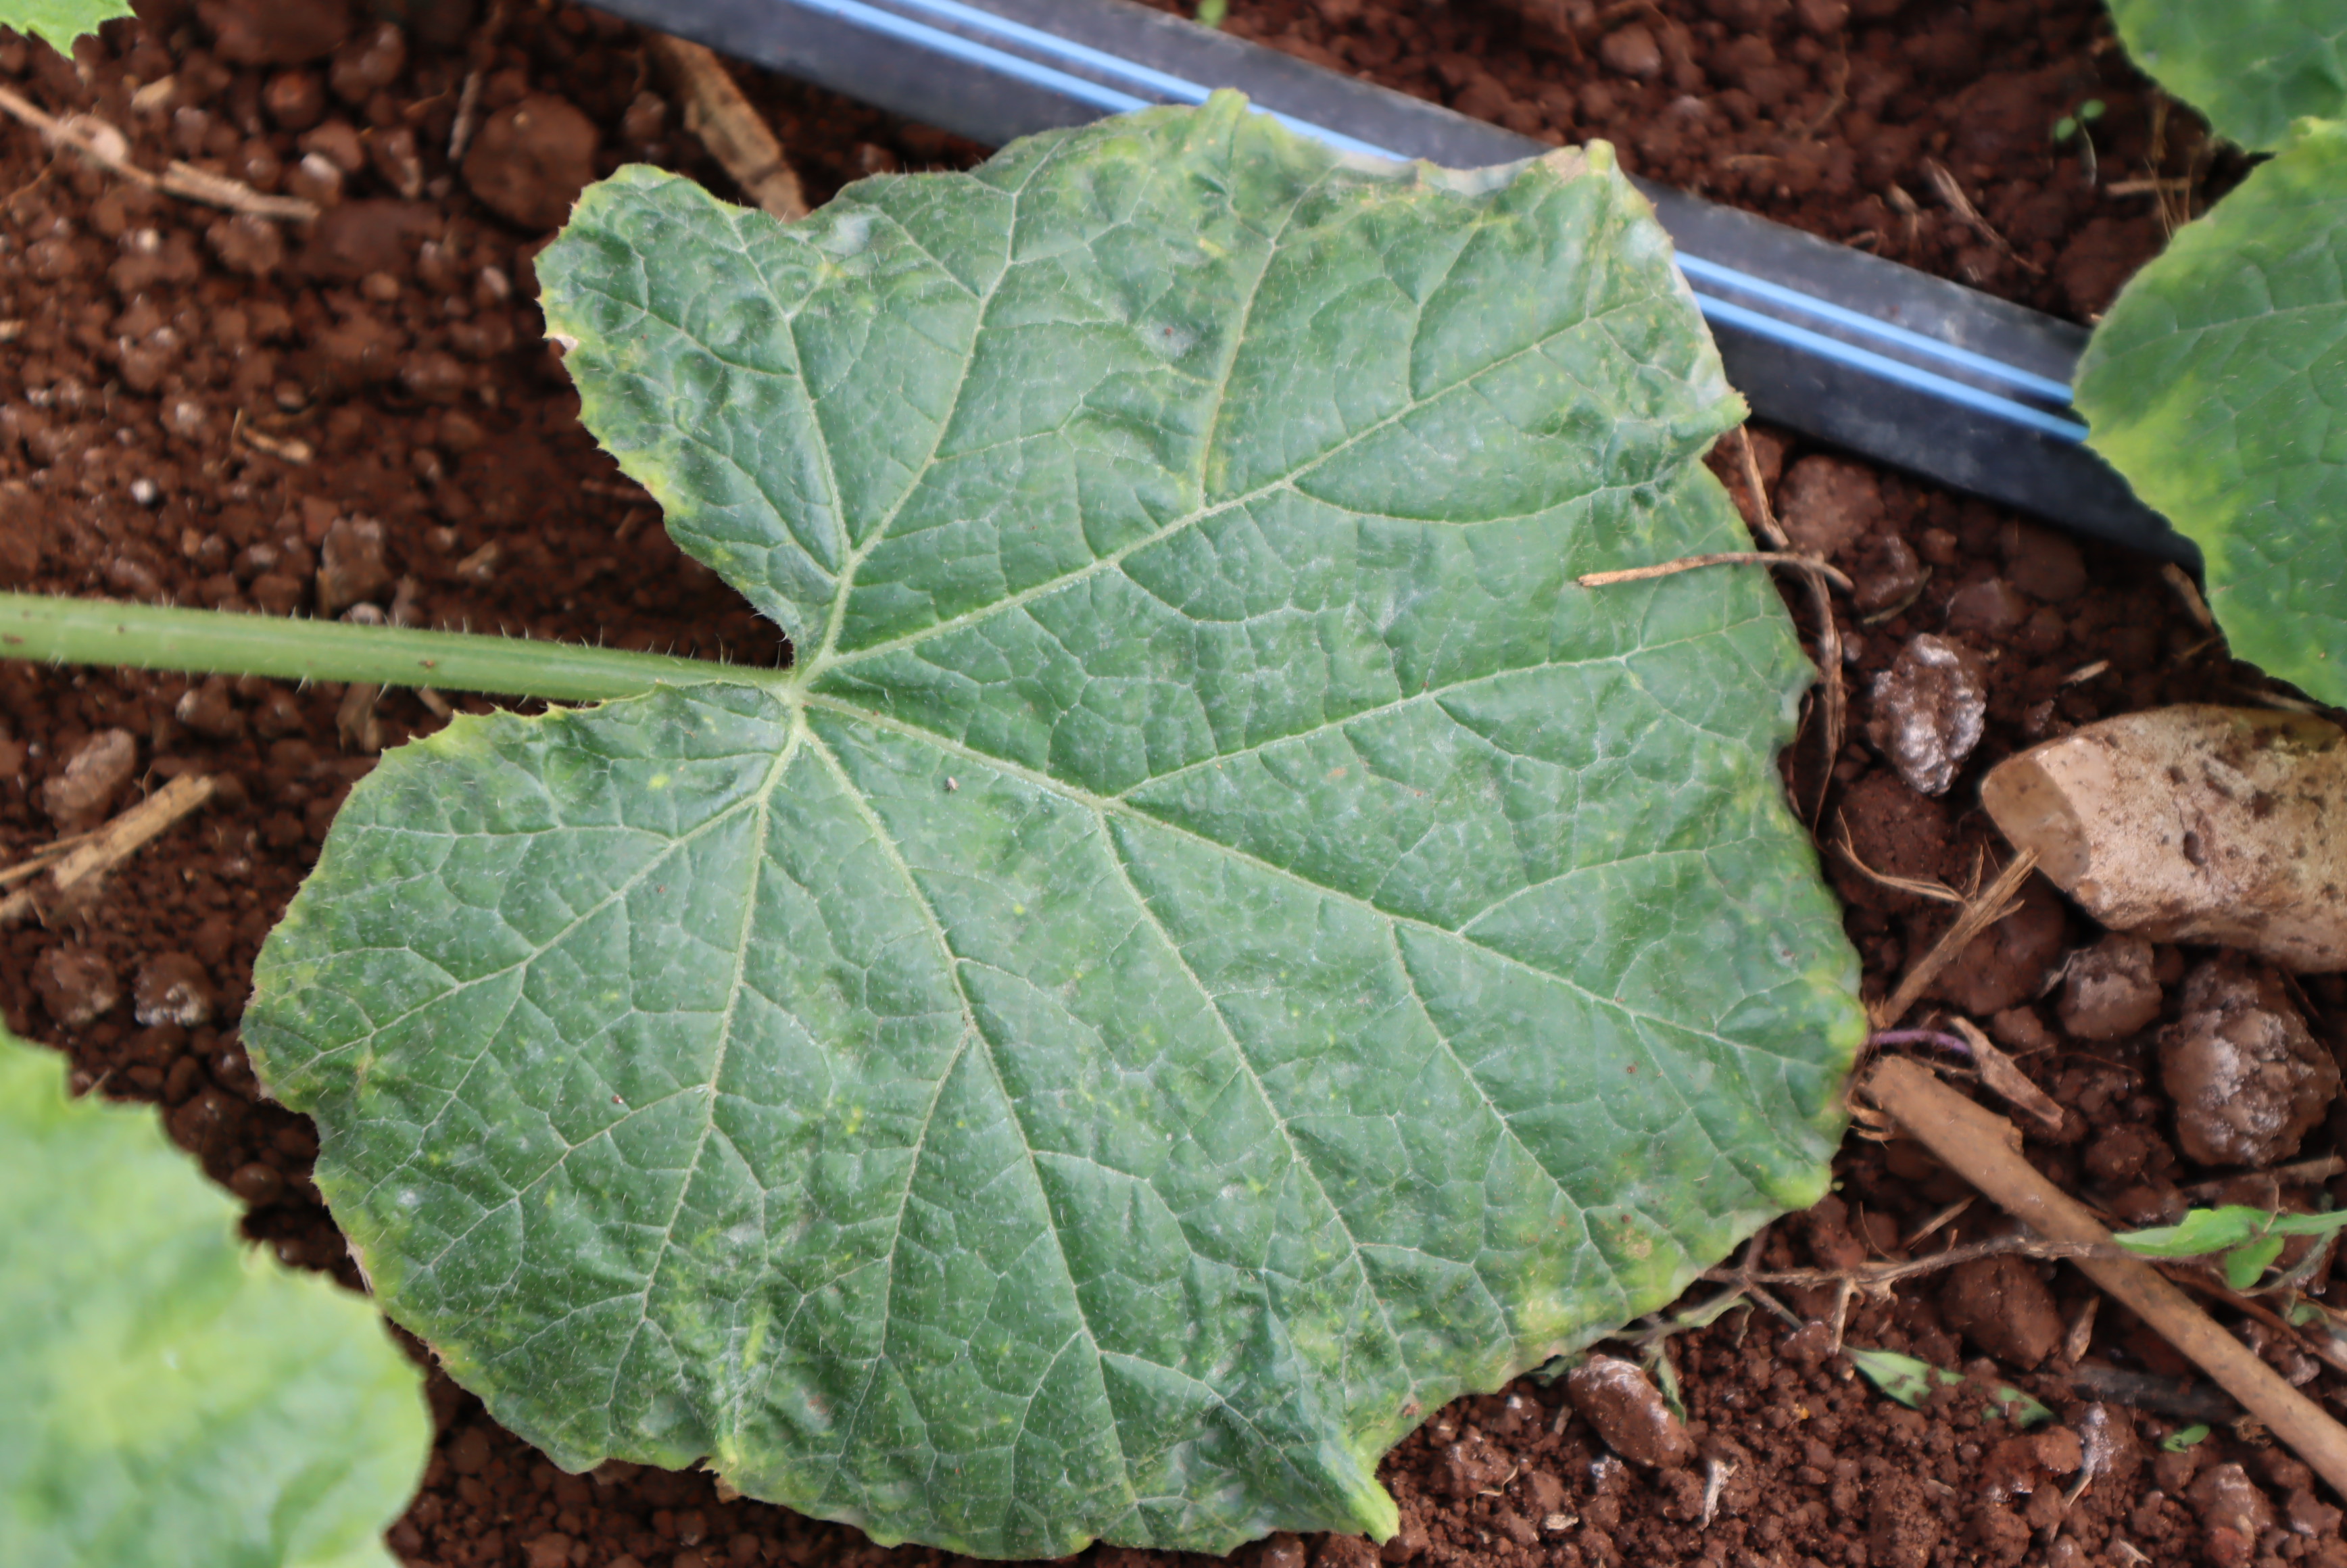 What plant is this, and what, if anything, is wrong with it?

zucchini, healthy
